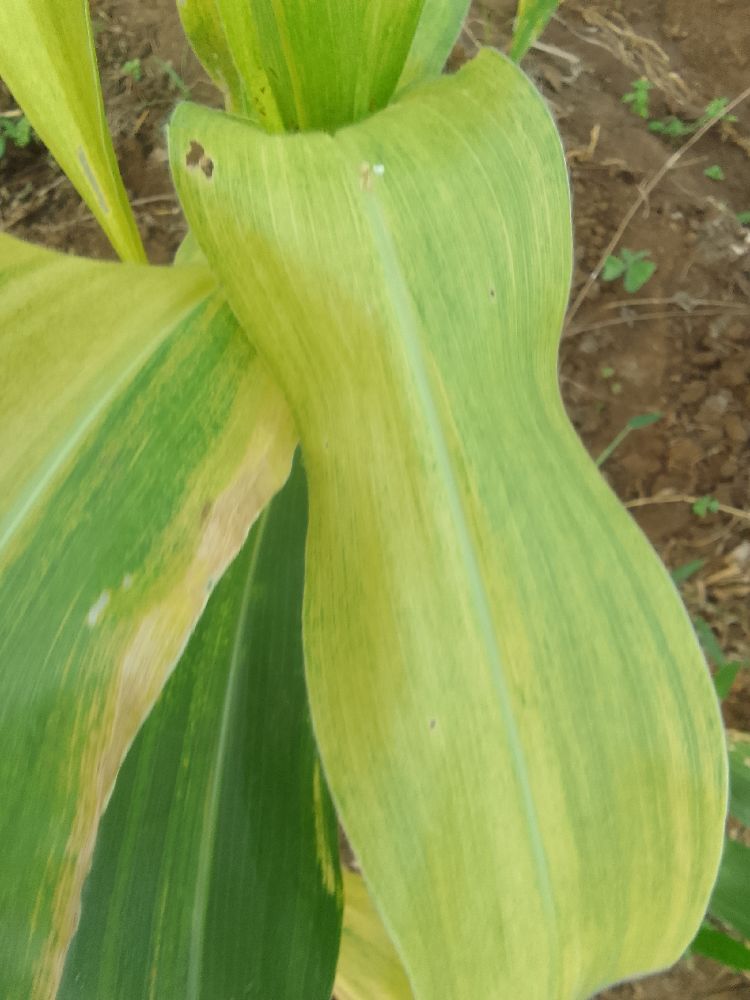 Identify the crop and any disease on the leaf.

maize, maize lethal necrosis
